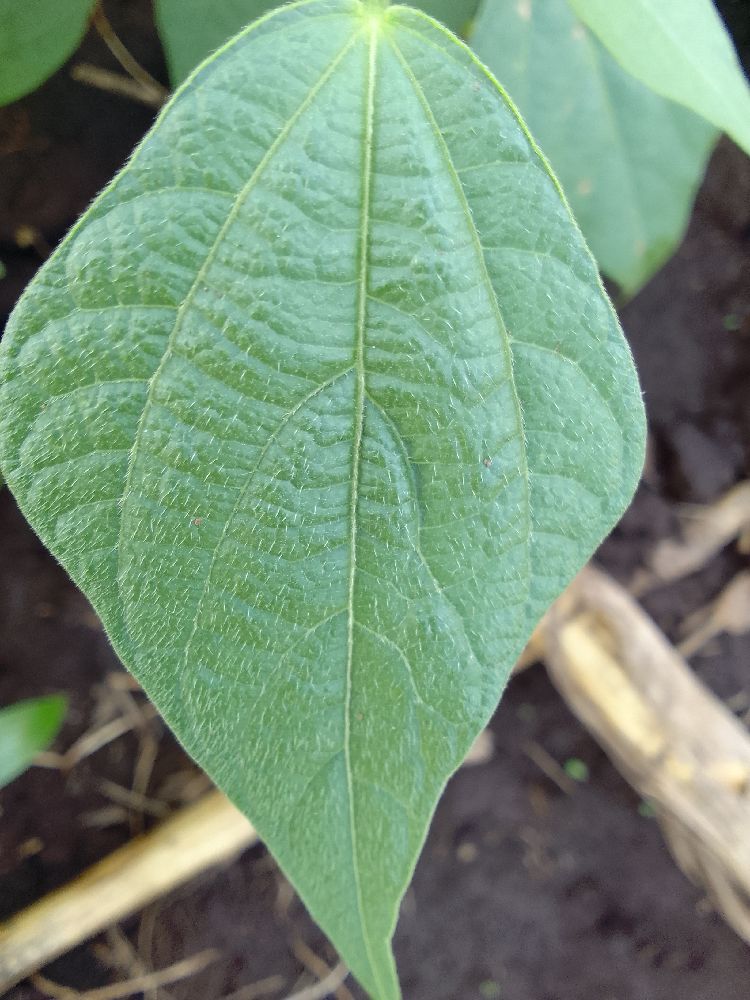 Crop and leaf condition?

common bean, healthy
